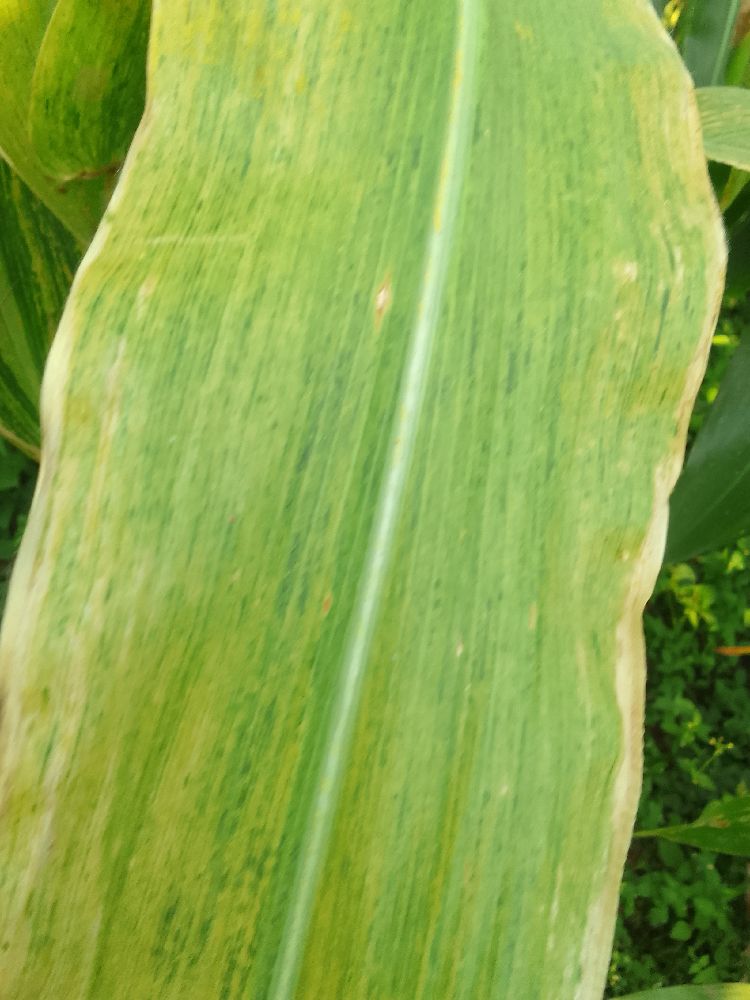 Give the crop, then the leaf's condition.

maize, maize lethal necrosis
